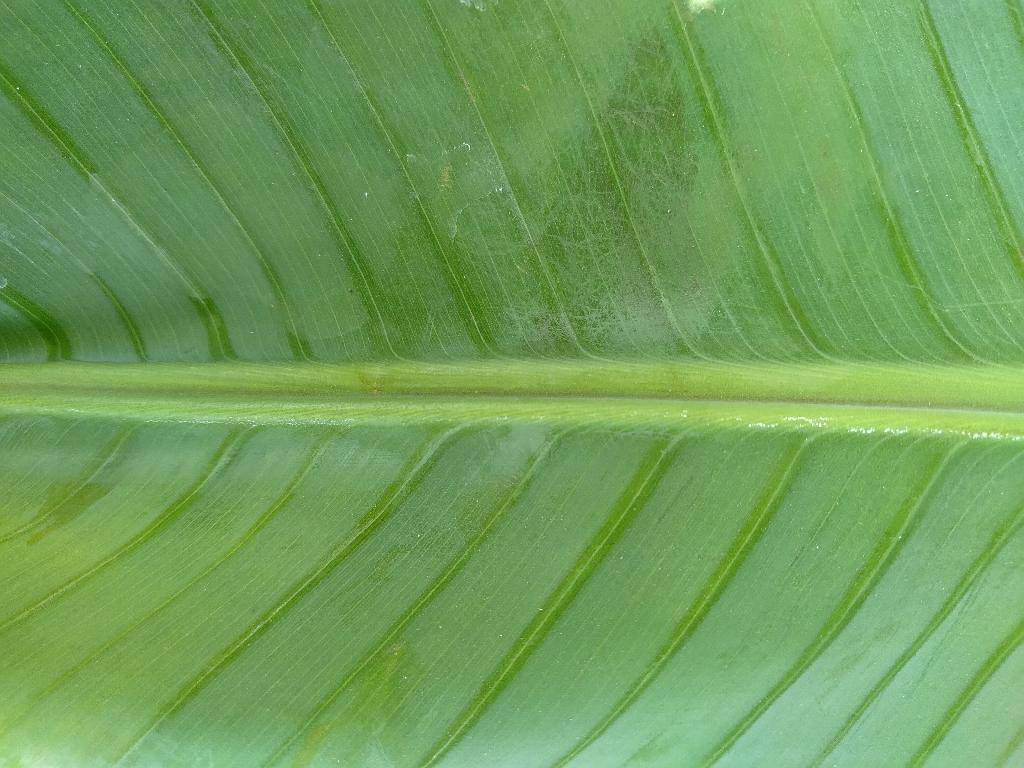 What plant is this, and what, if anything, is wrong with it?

banana, healthy
